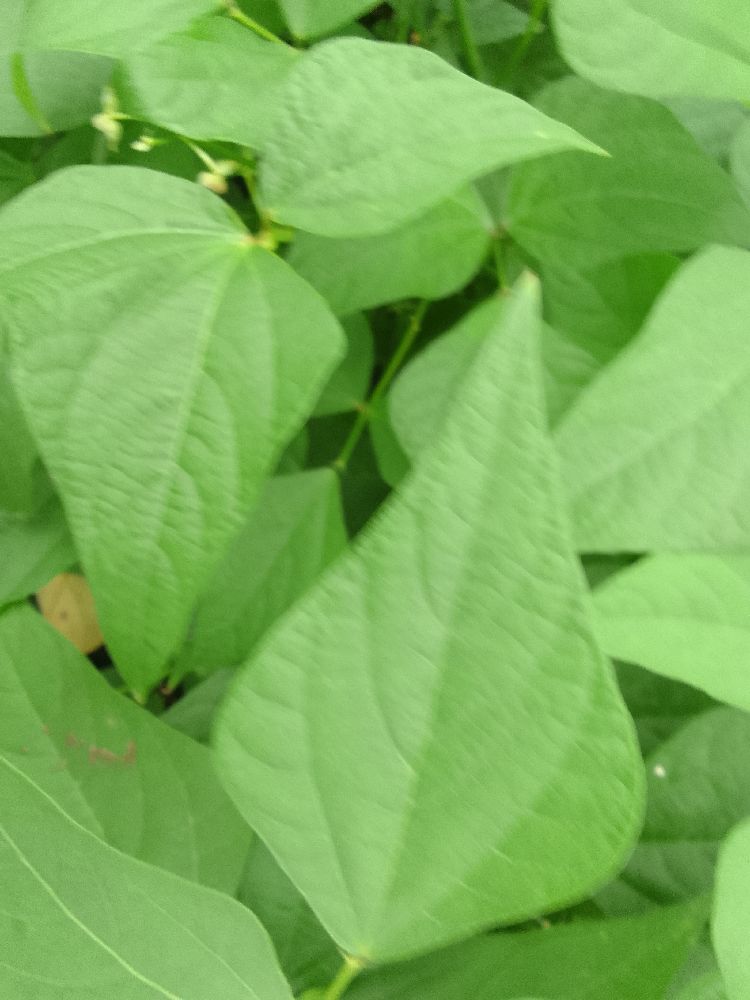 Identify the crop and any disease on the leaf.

common bean, healthy
